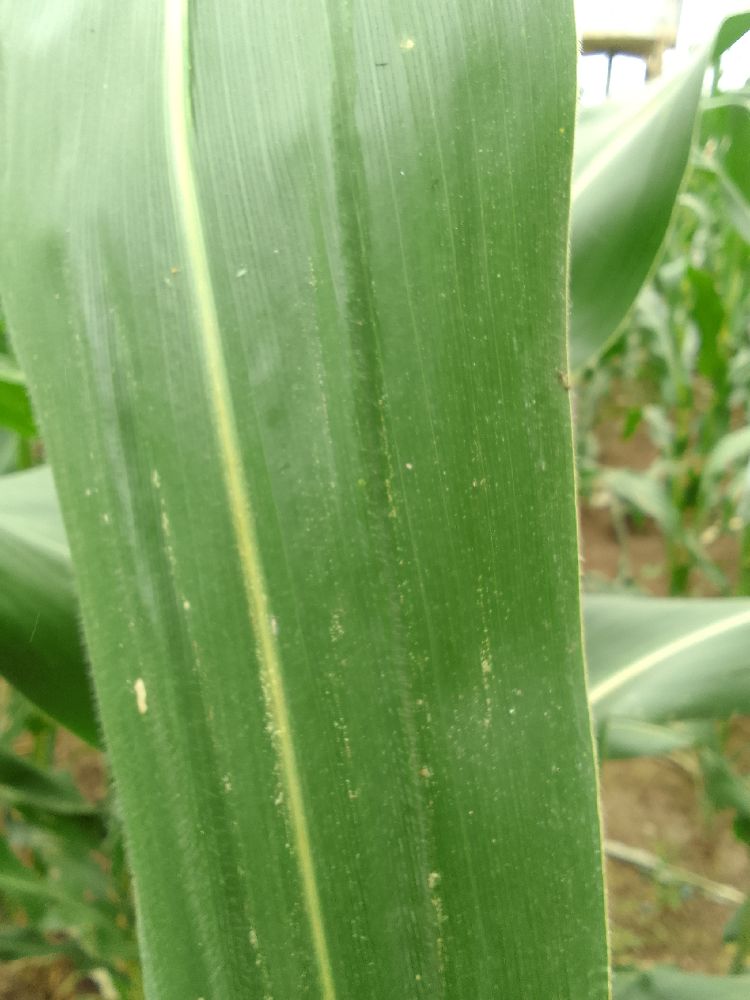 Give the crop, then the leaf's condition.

maize, healthy
